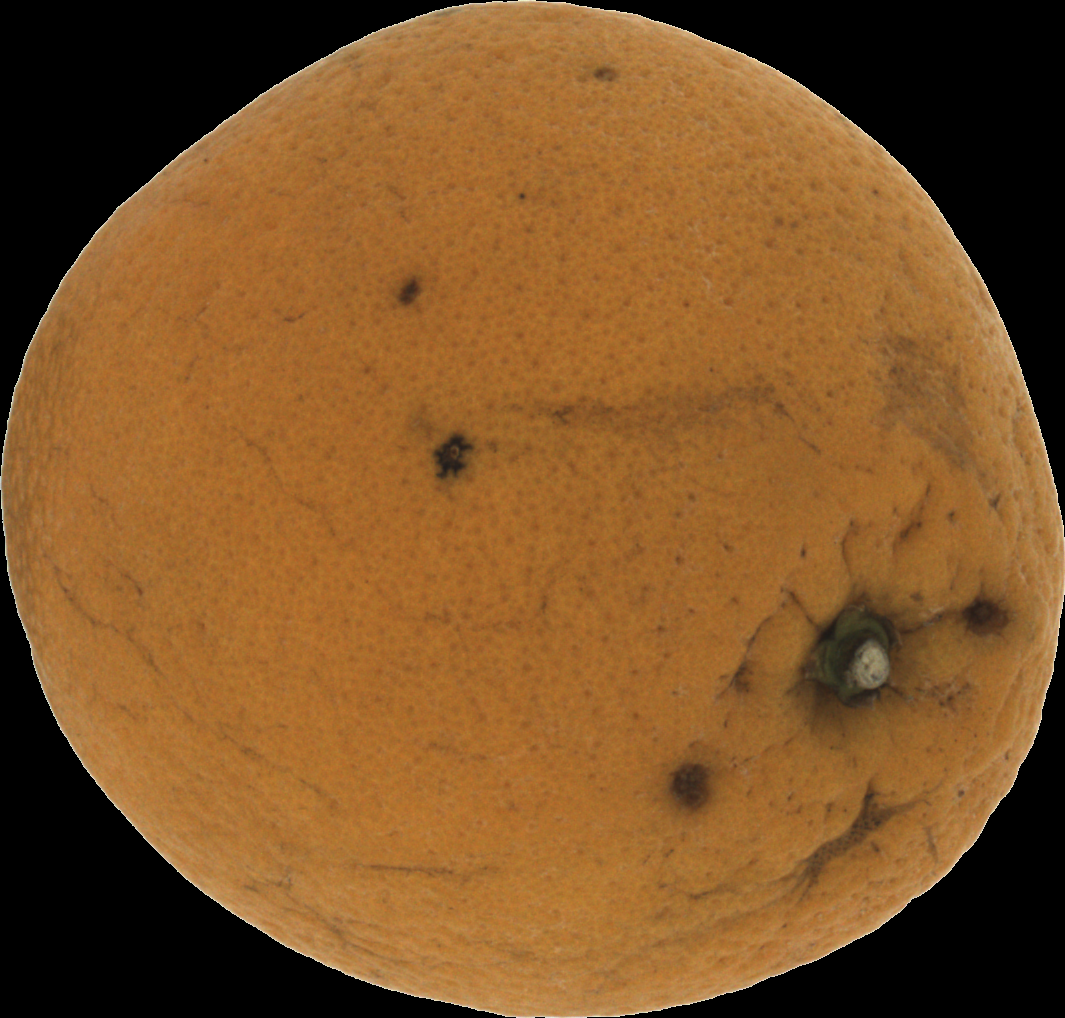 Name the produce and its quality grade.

orange, bad
